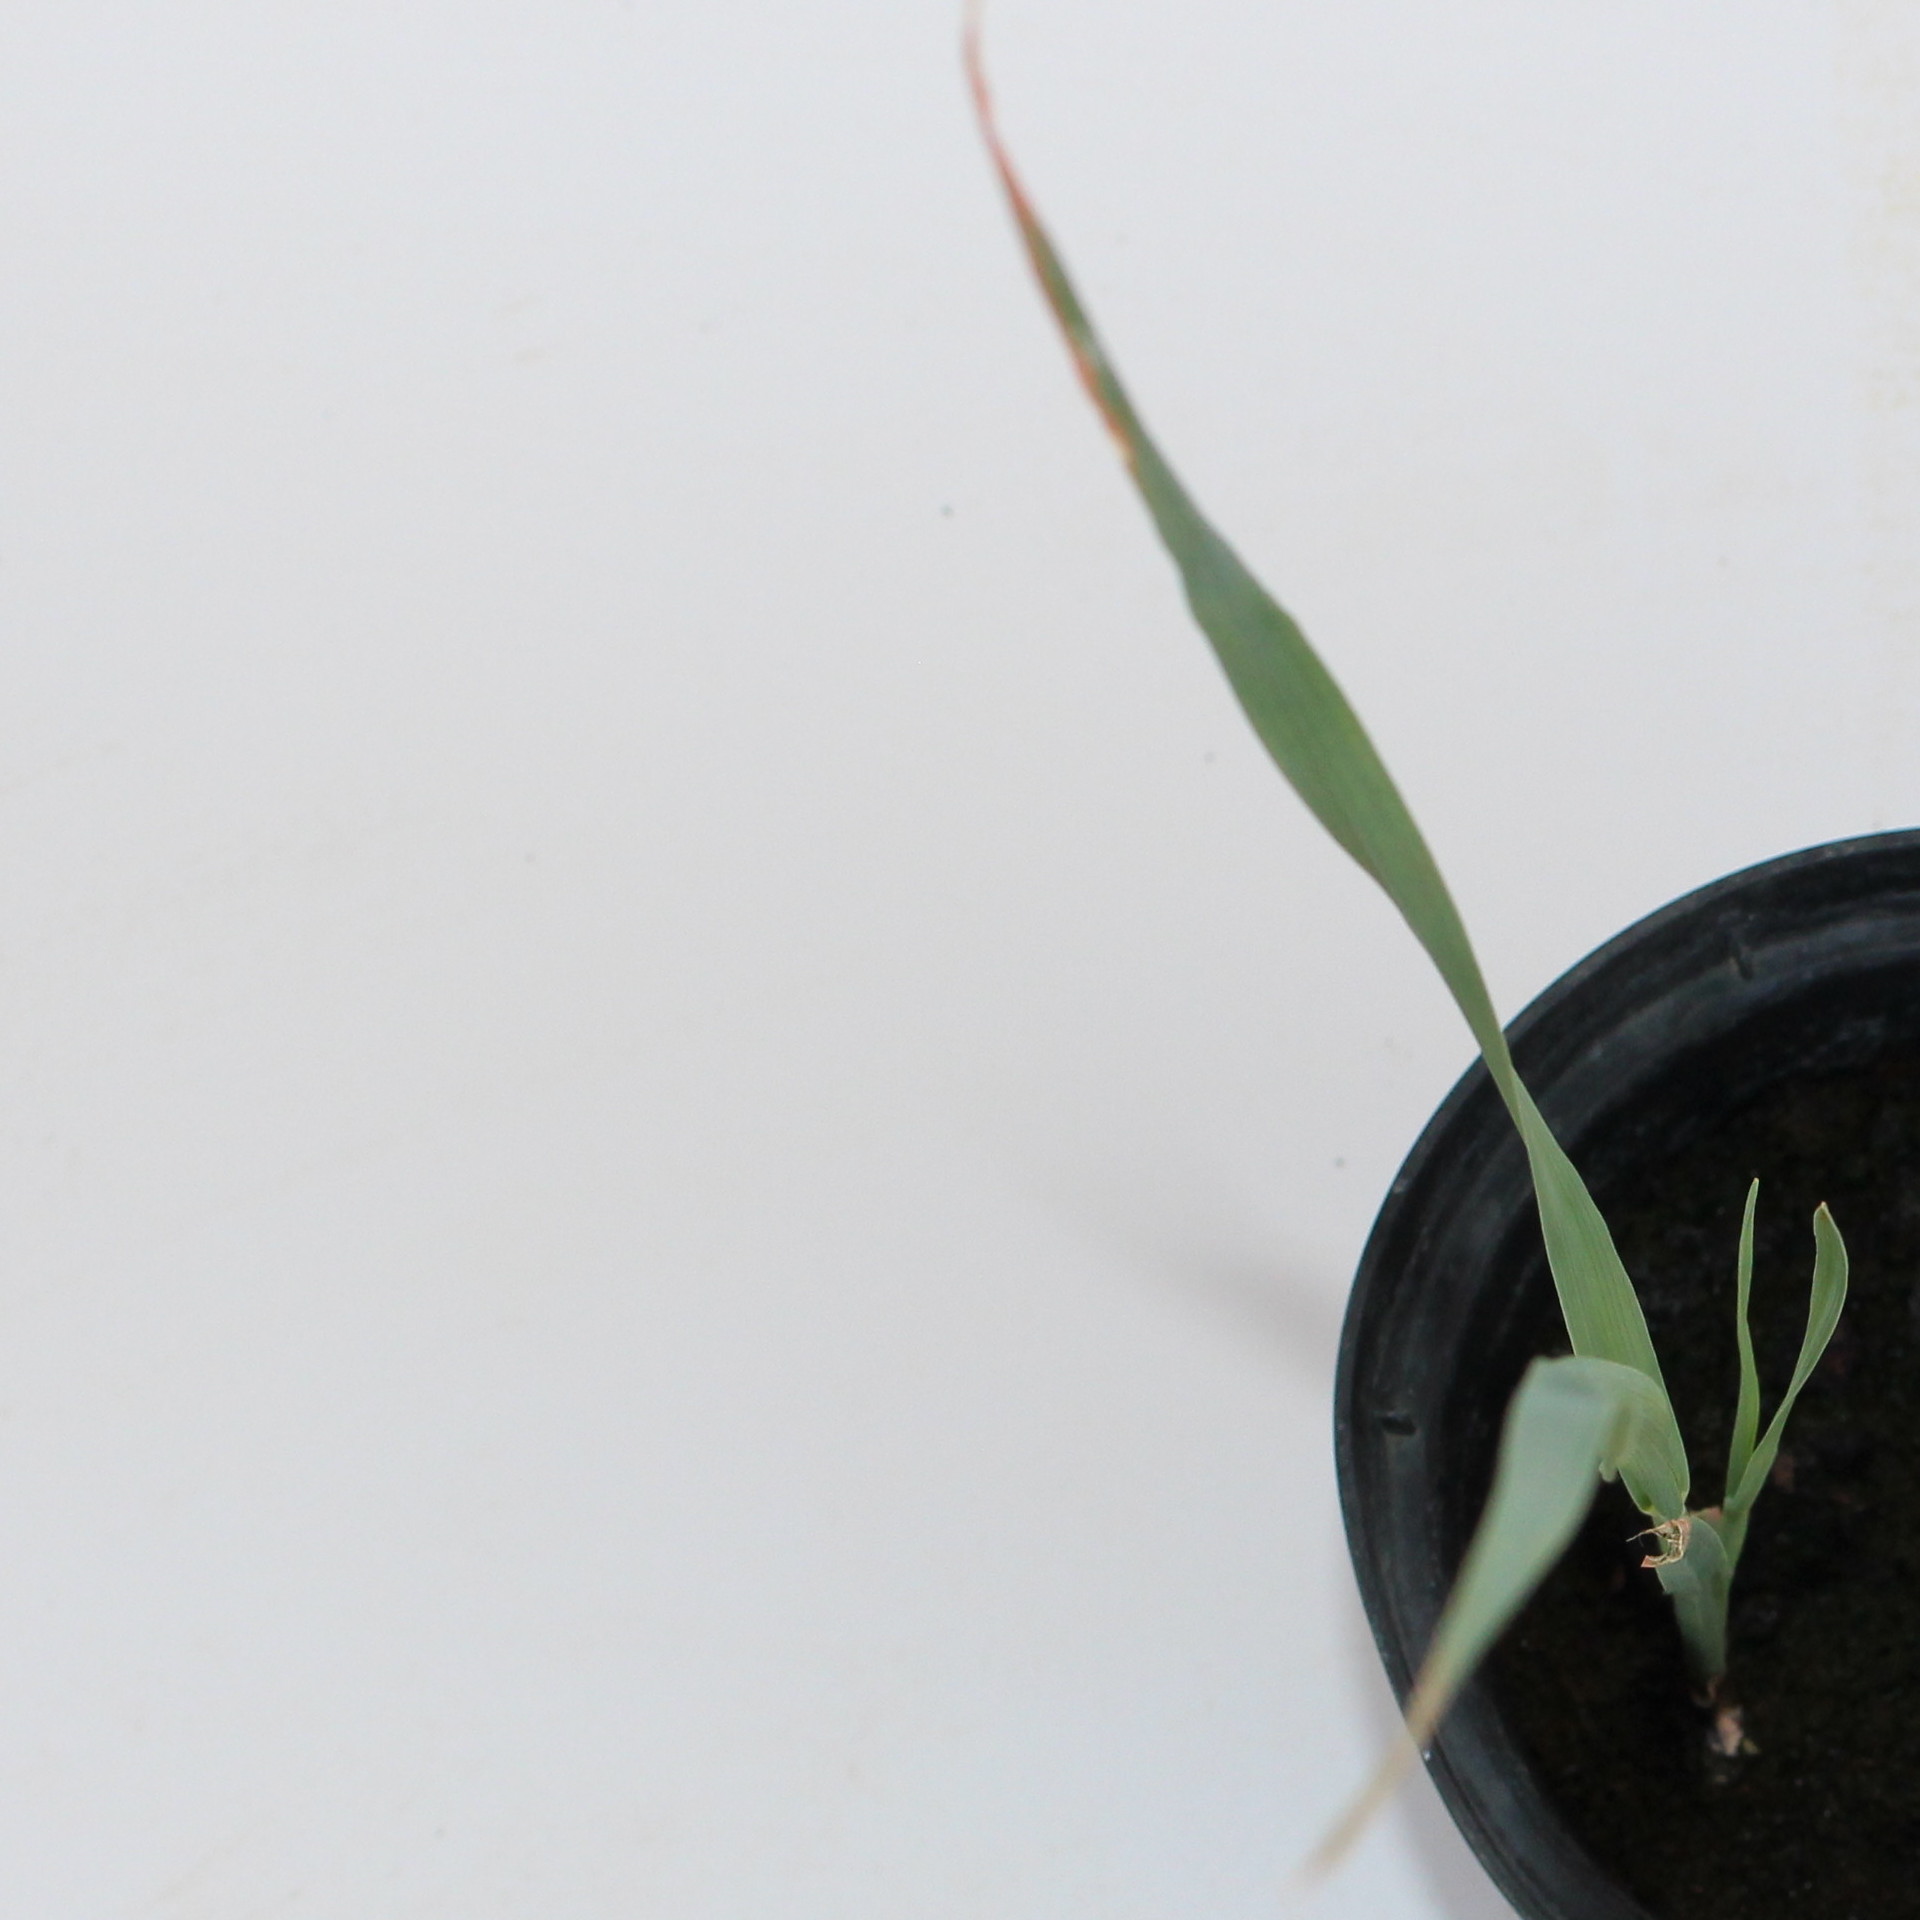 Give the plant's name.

Avena sterilis
